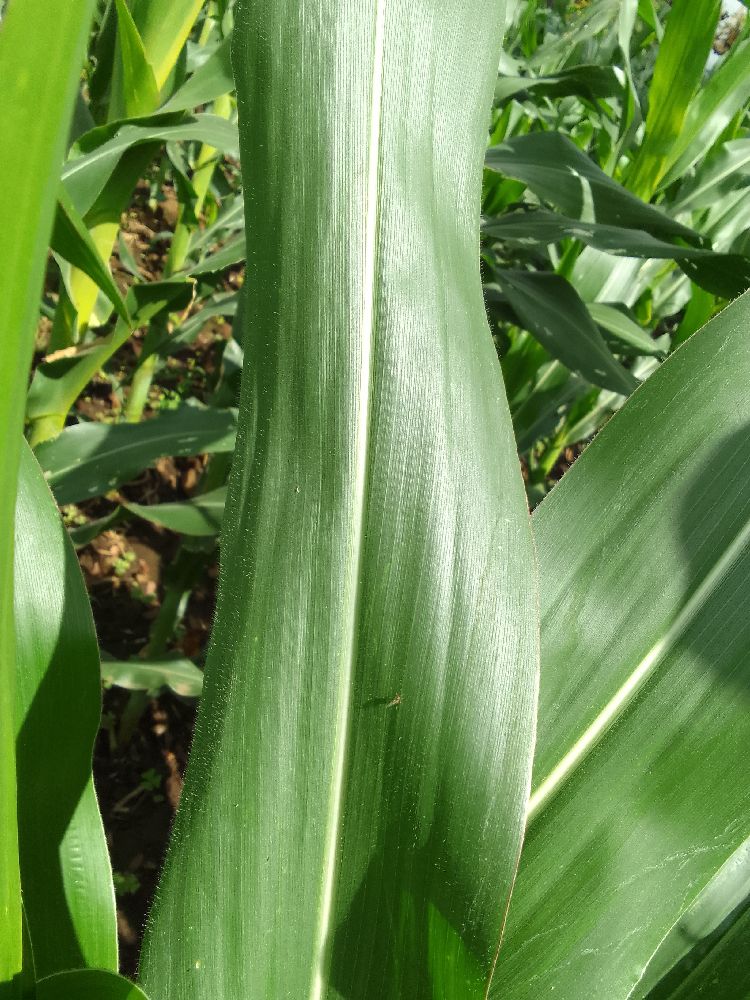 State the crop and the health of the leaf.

maize, healthy
